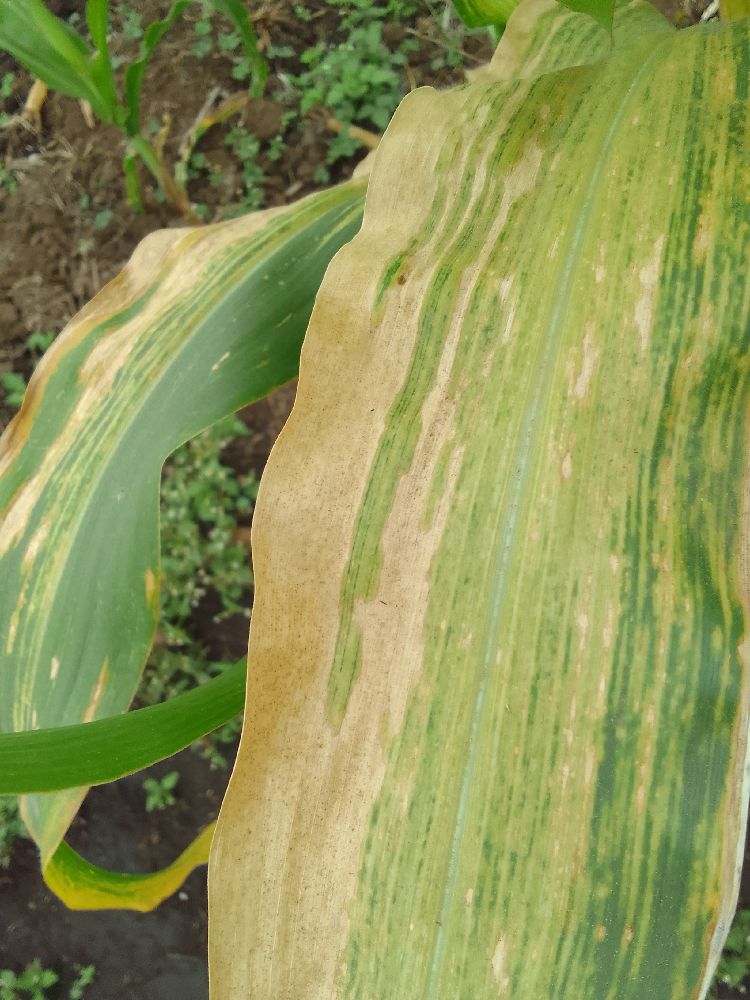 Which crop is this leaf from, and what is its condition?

maize, maize lethal necrosis
